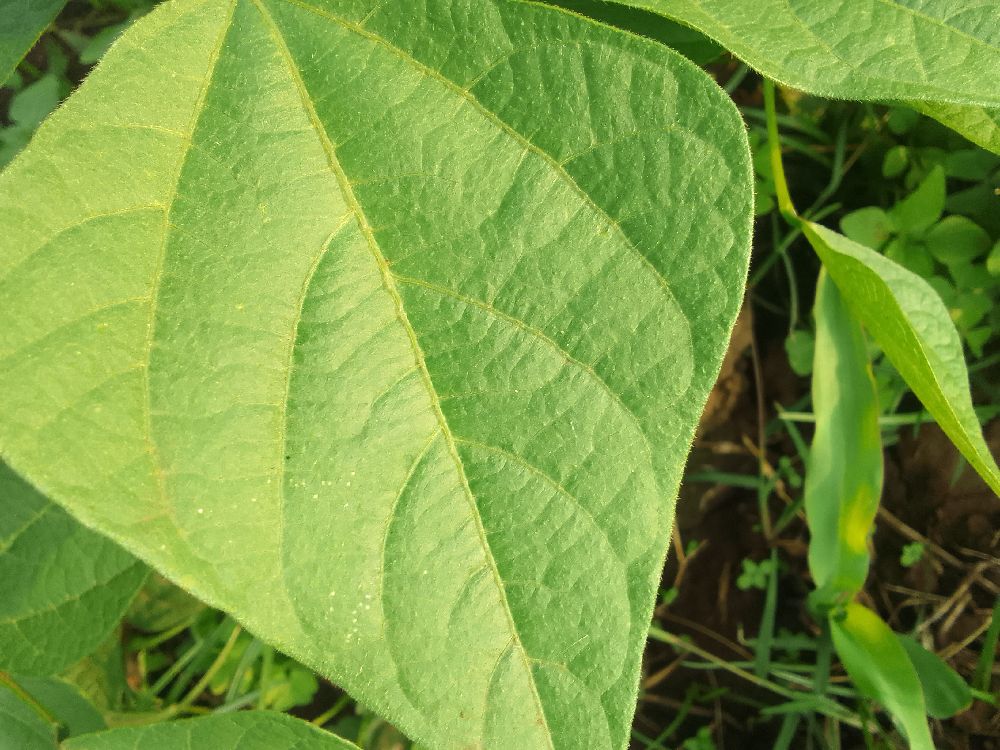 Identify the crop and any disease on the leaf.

common bean, healthy
